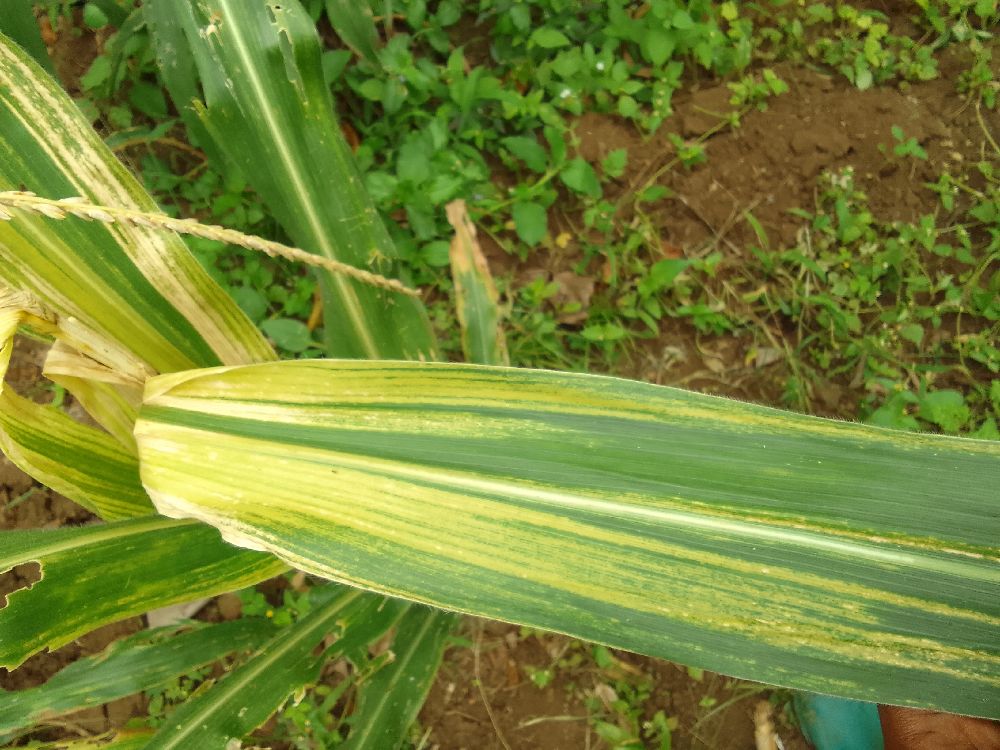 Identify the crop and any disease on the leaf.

maize, maize lethal necrosis
